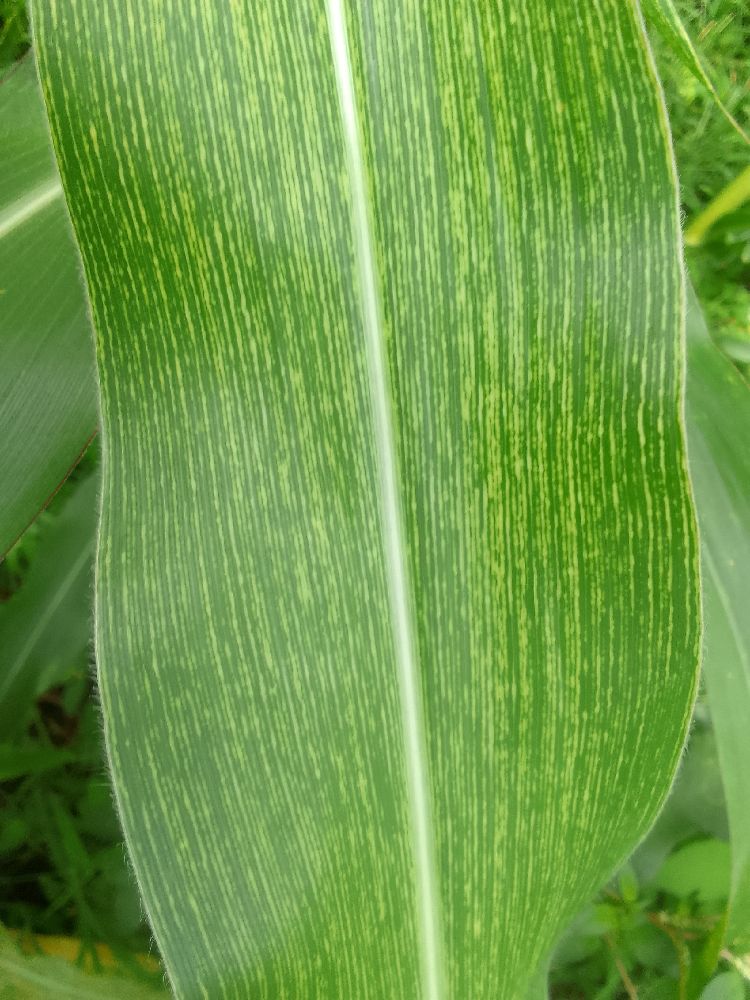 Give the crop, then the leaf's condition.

maize, maize streak virus
